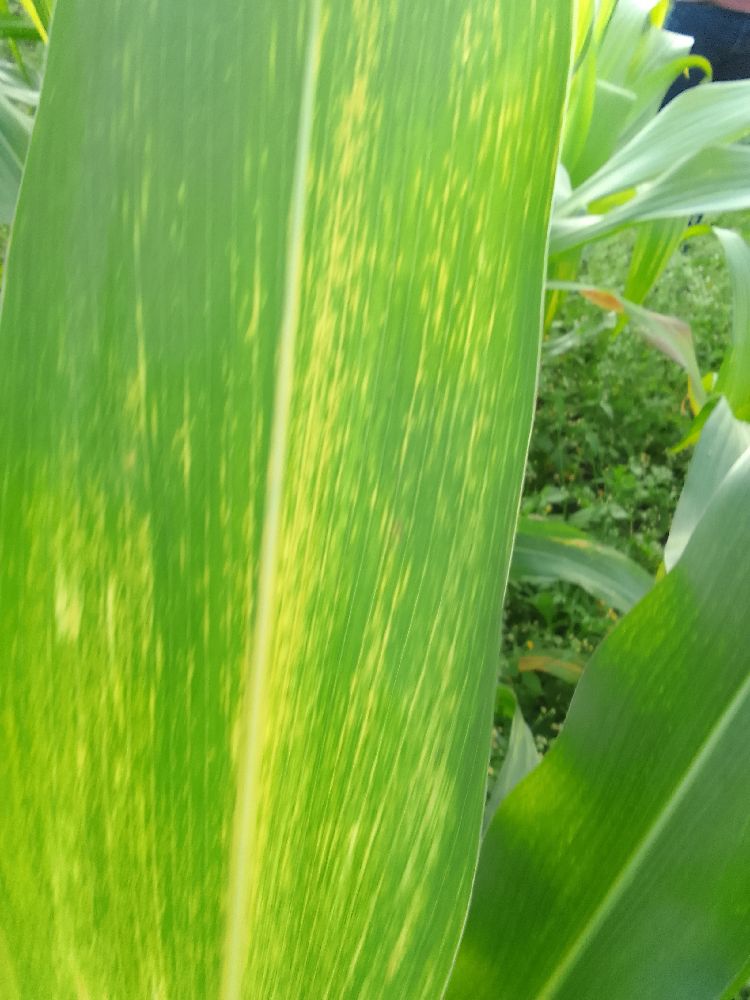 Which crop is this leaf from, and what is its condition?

maize, maize lethal necrosis
